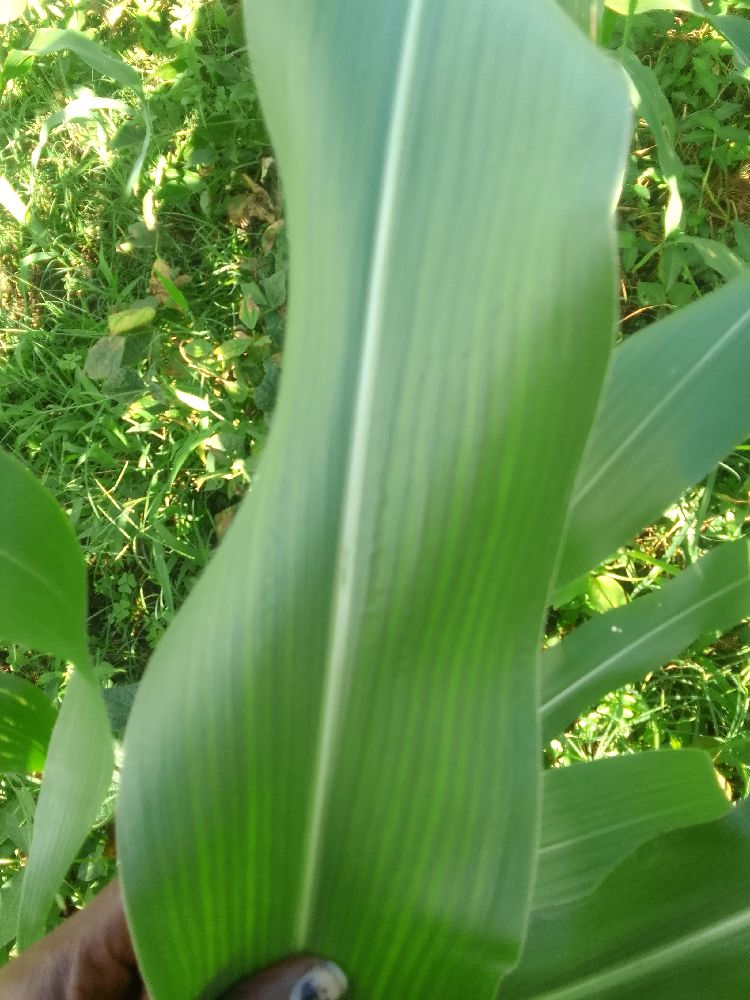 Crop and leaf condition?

maize, healthy
